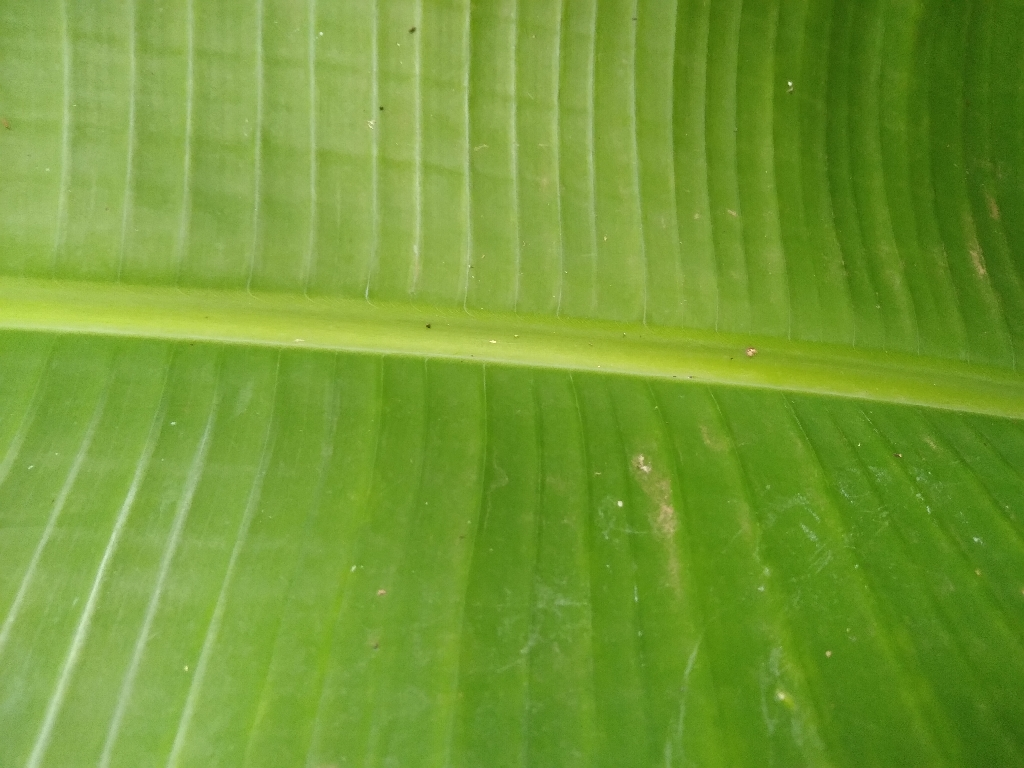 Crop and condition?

banana, healthy
